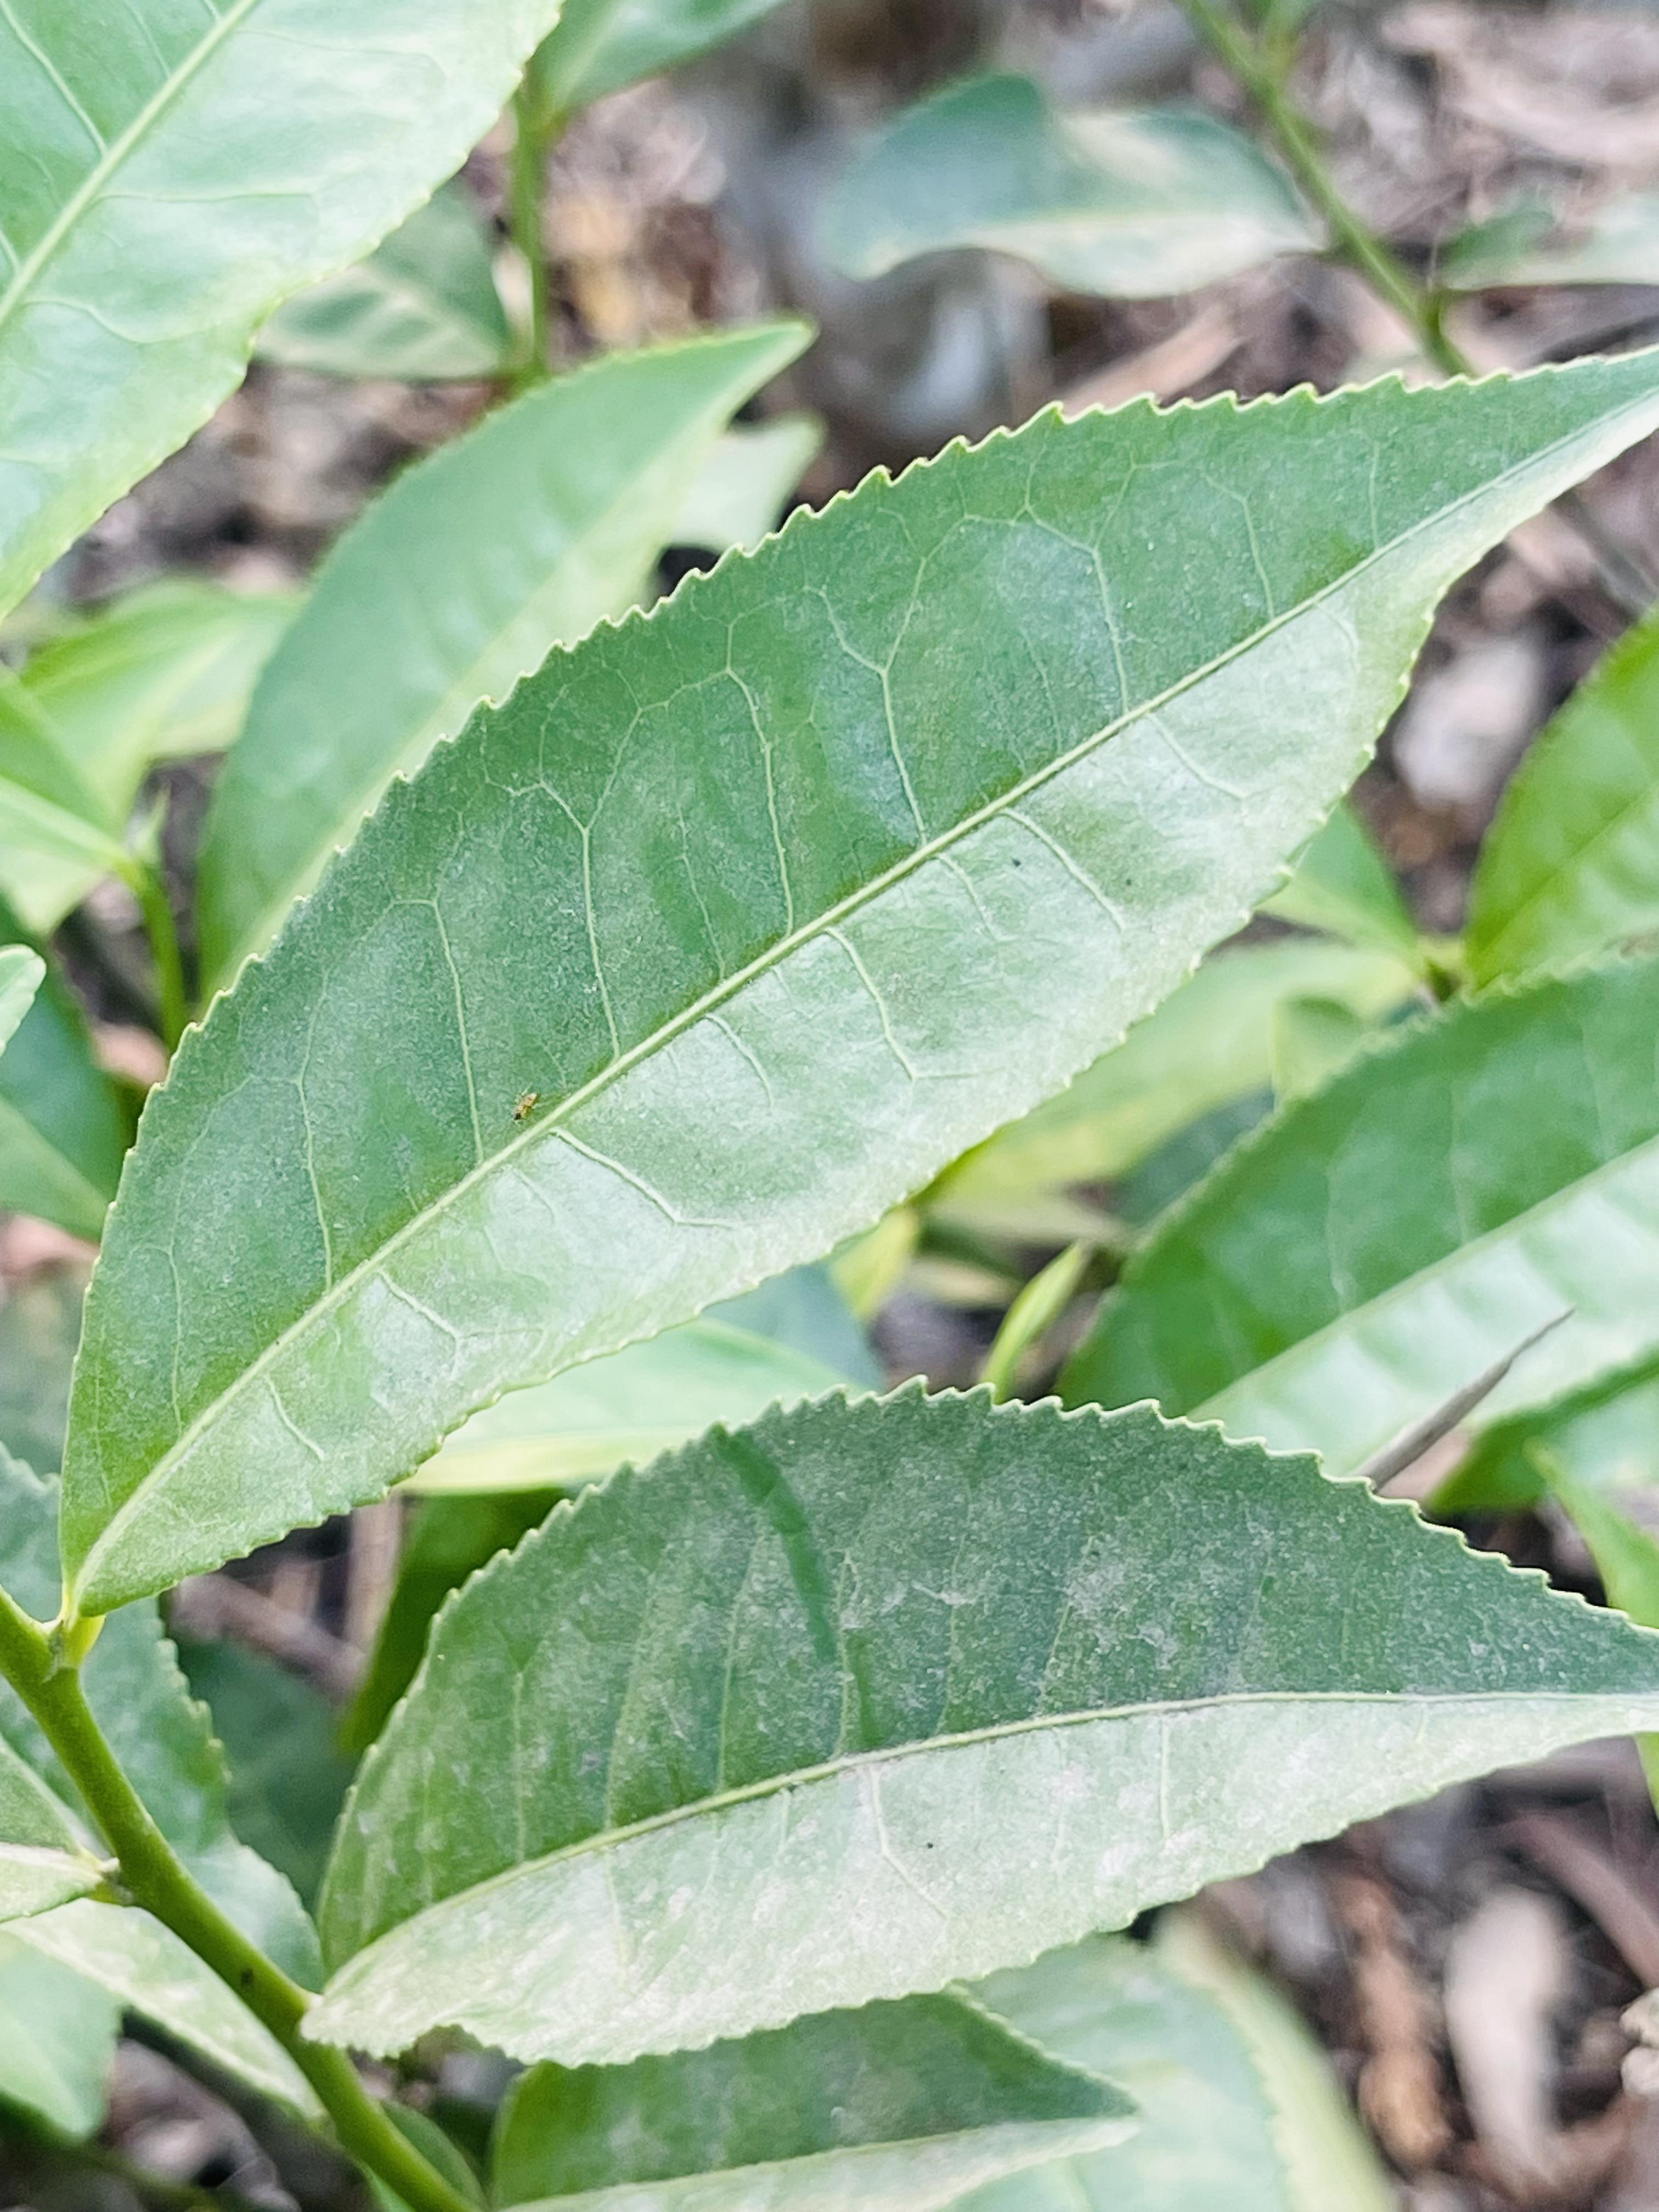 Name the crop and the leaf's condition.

tea, healthy leaf
